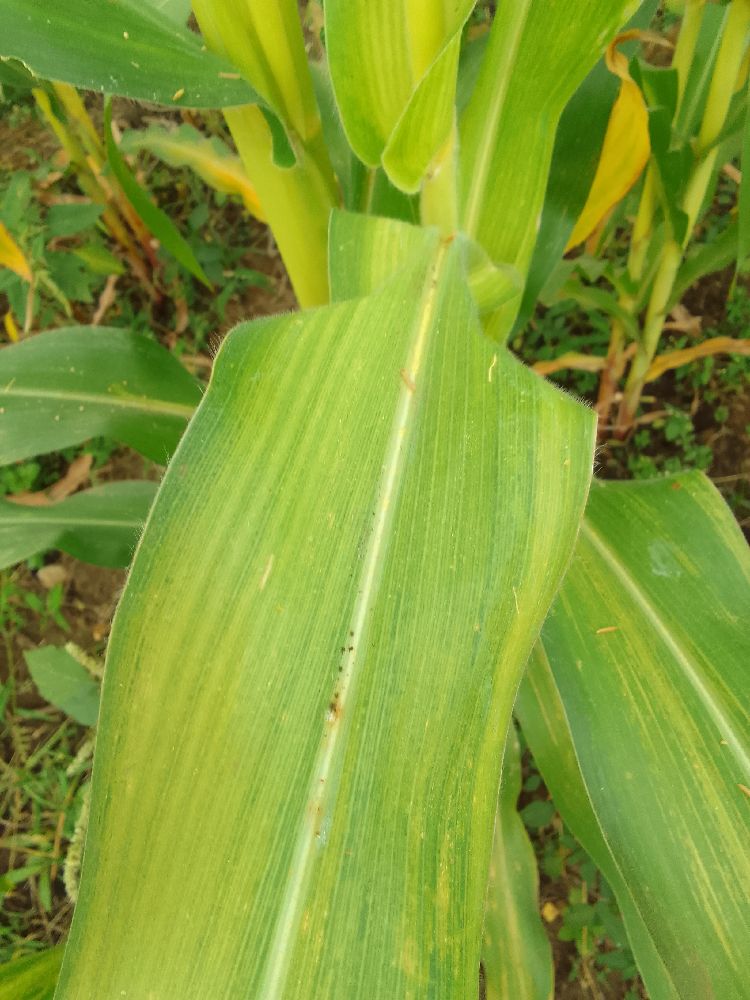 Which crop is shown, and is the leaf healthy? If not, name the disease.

maize, maize lethal necrosis
